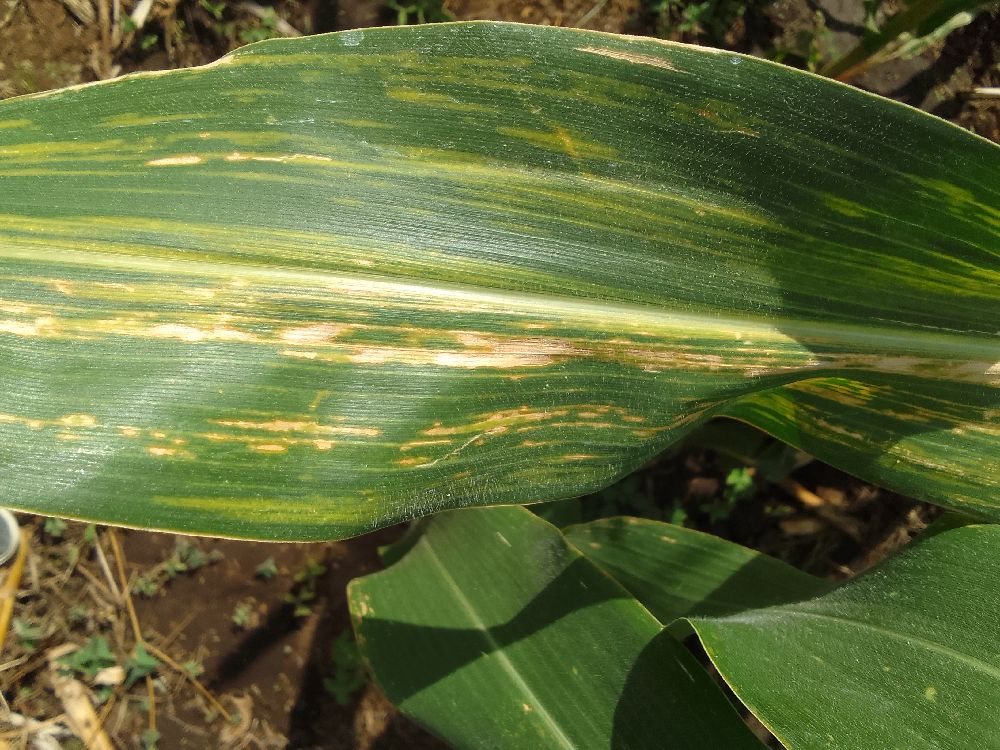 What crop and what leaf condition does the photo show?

maize, maize lethal necrosis
